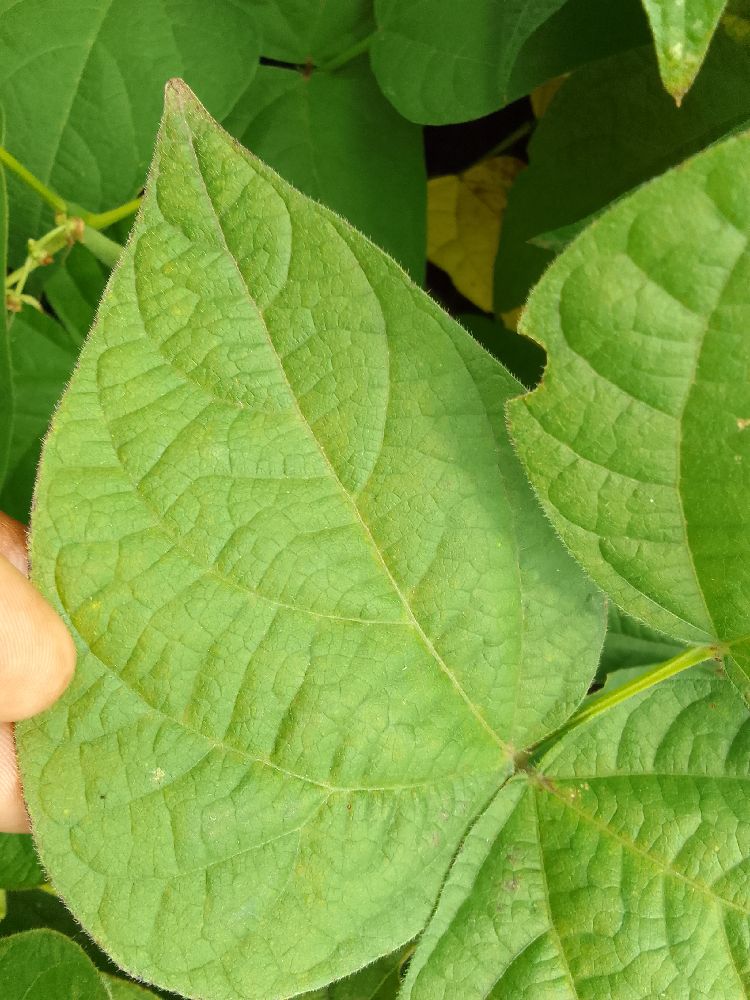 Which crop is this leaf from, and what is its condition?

common bean, healthy
